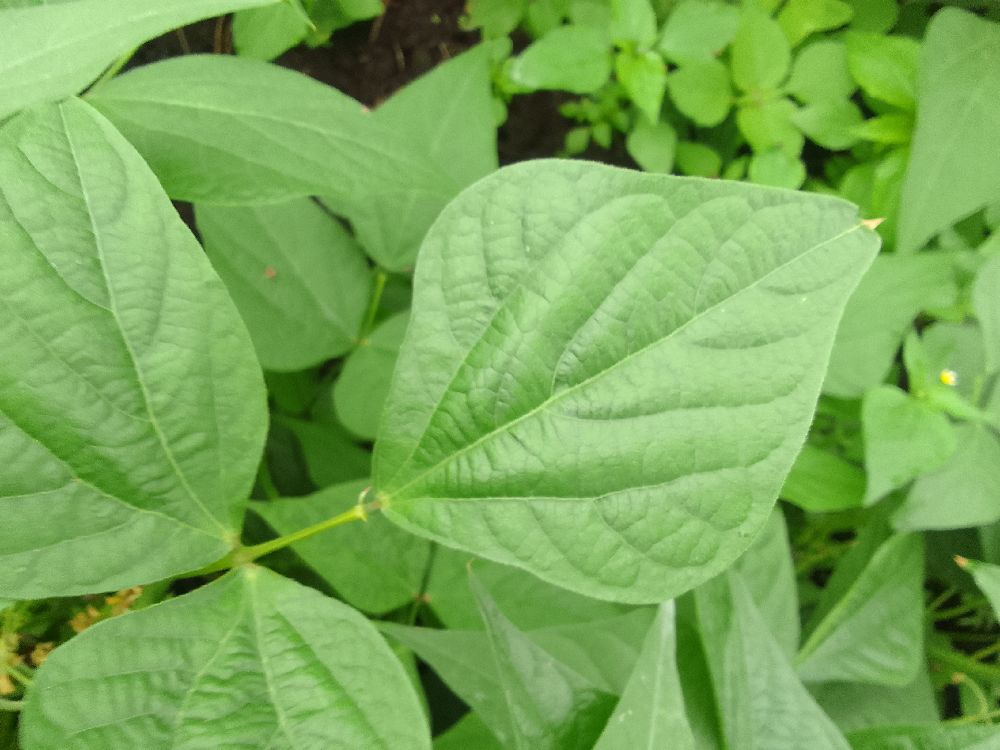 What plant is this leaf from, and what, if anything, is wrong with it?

common bean, healthy
